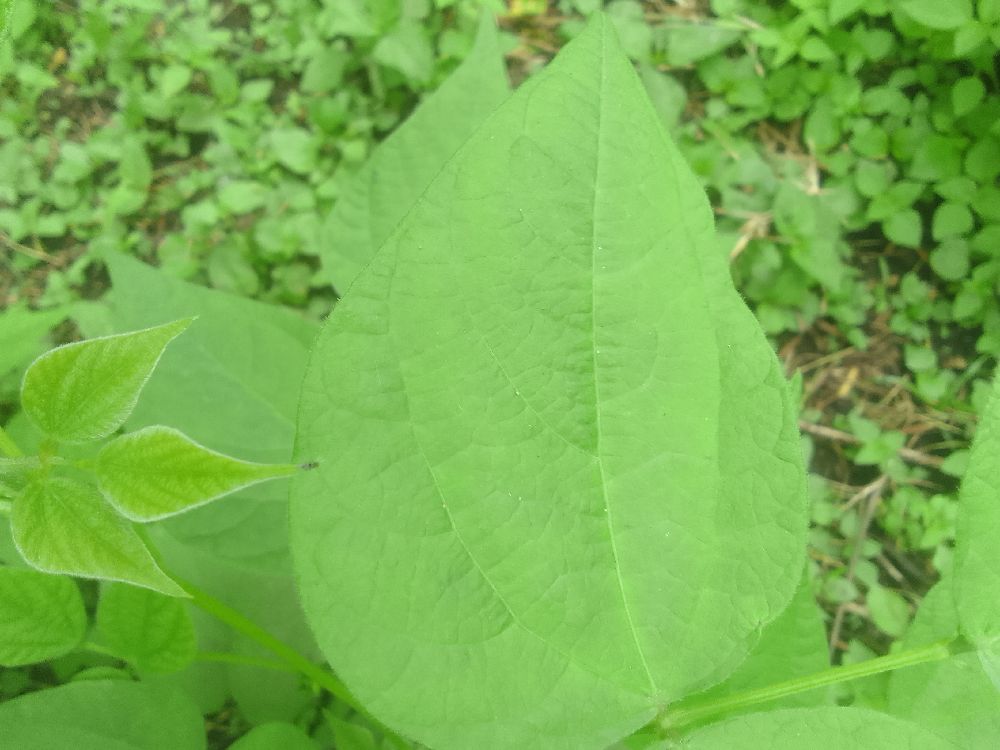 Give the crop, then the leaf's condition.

common bean, healthy
